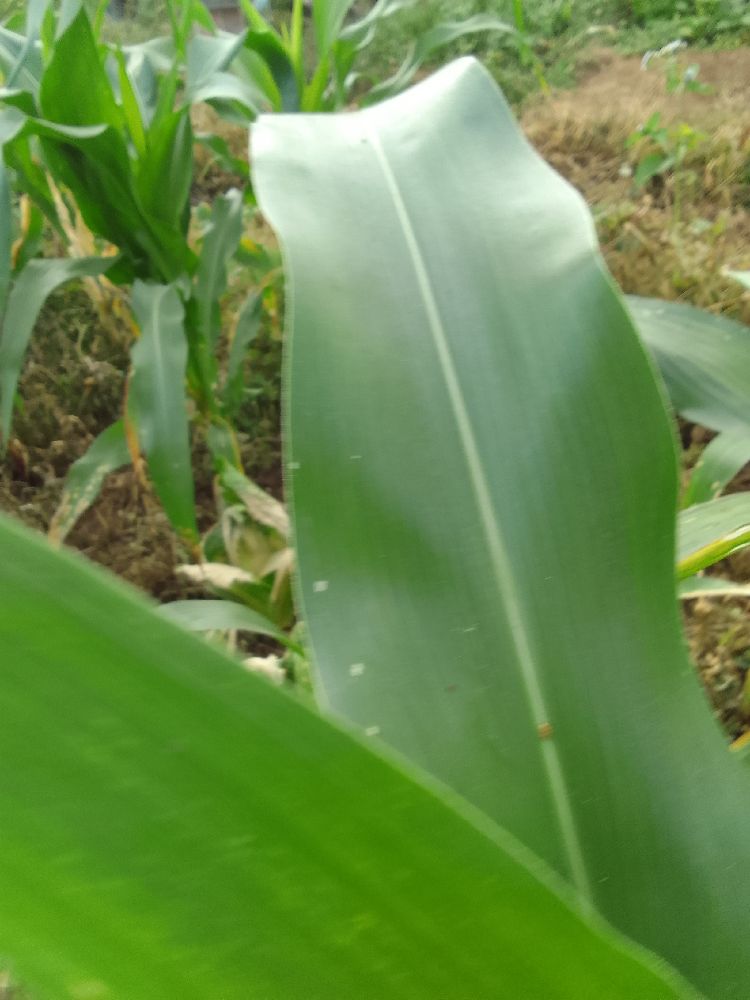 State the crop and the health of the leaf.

maize, healthy
